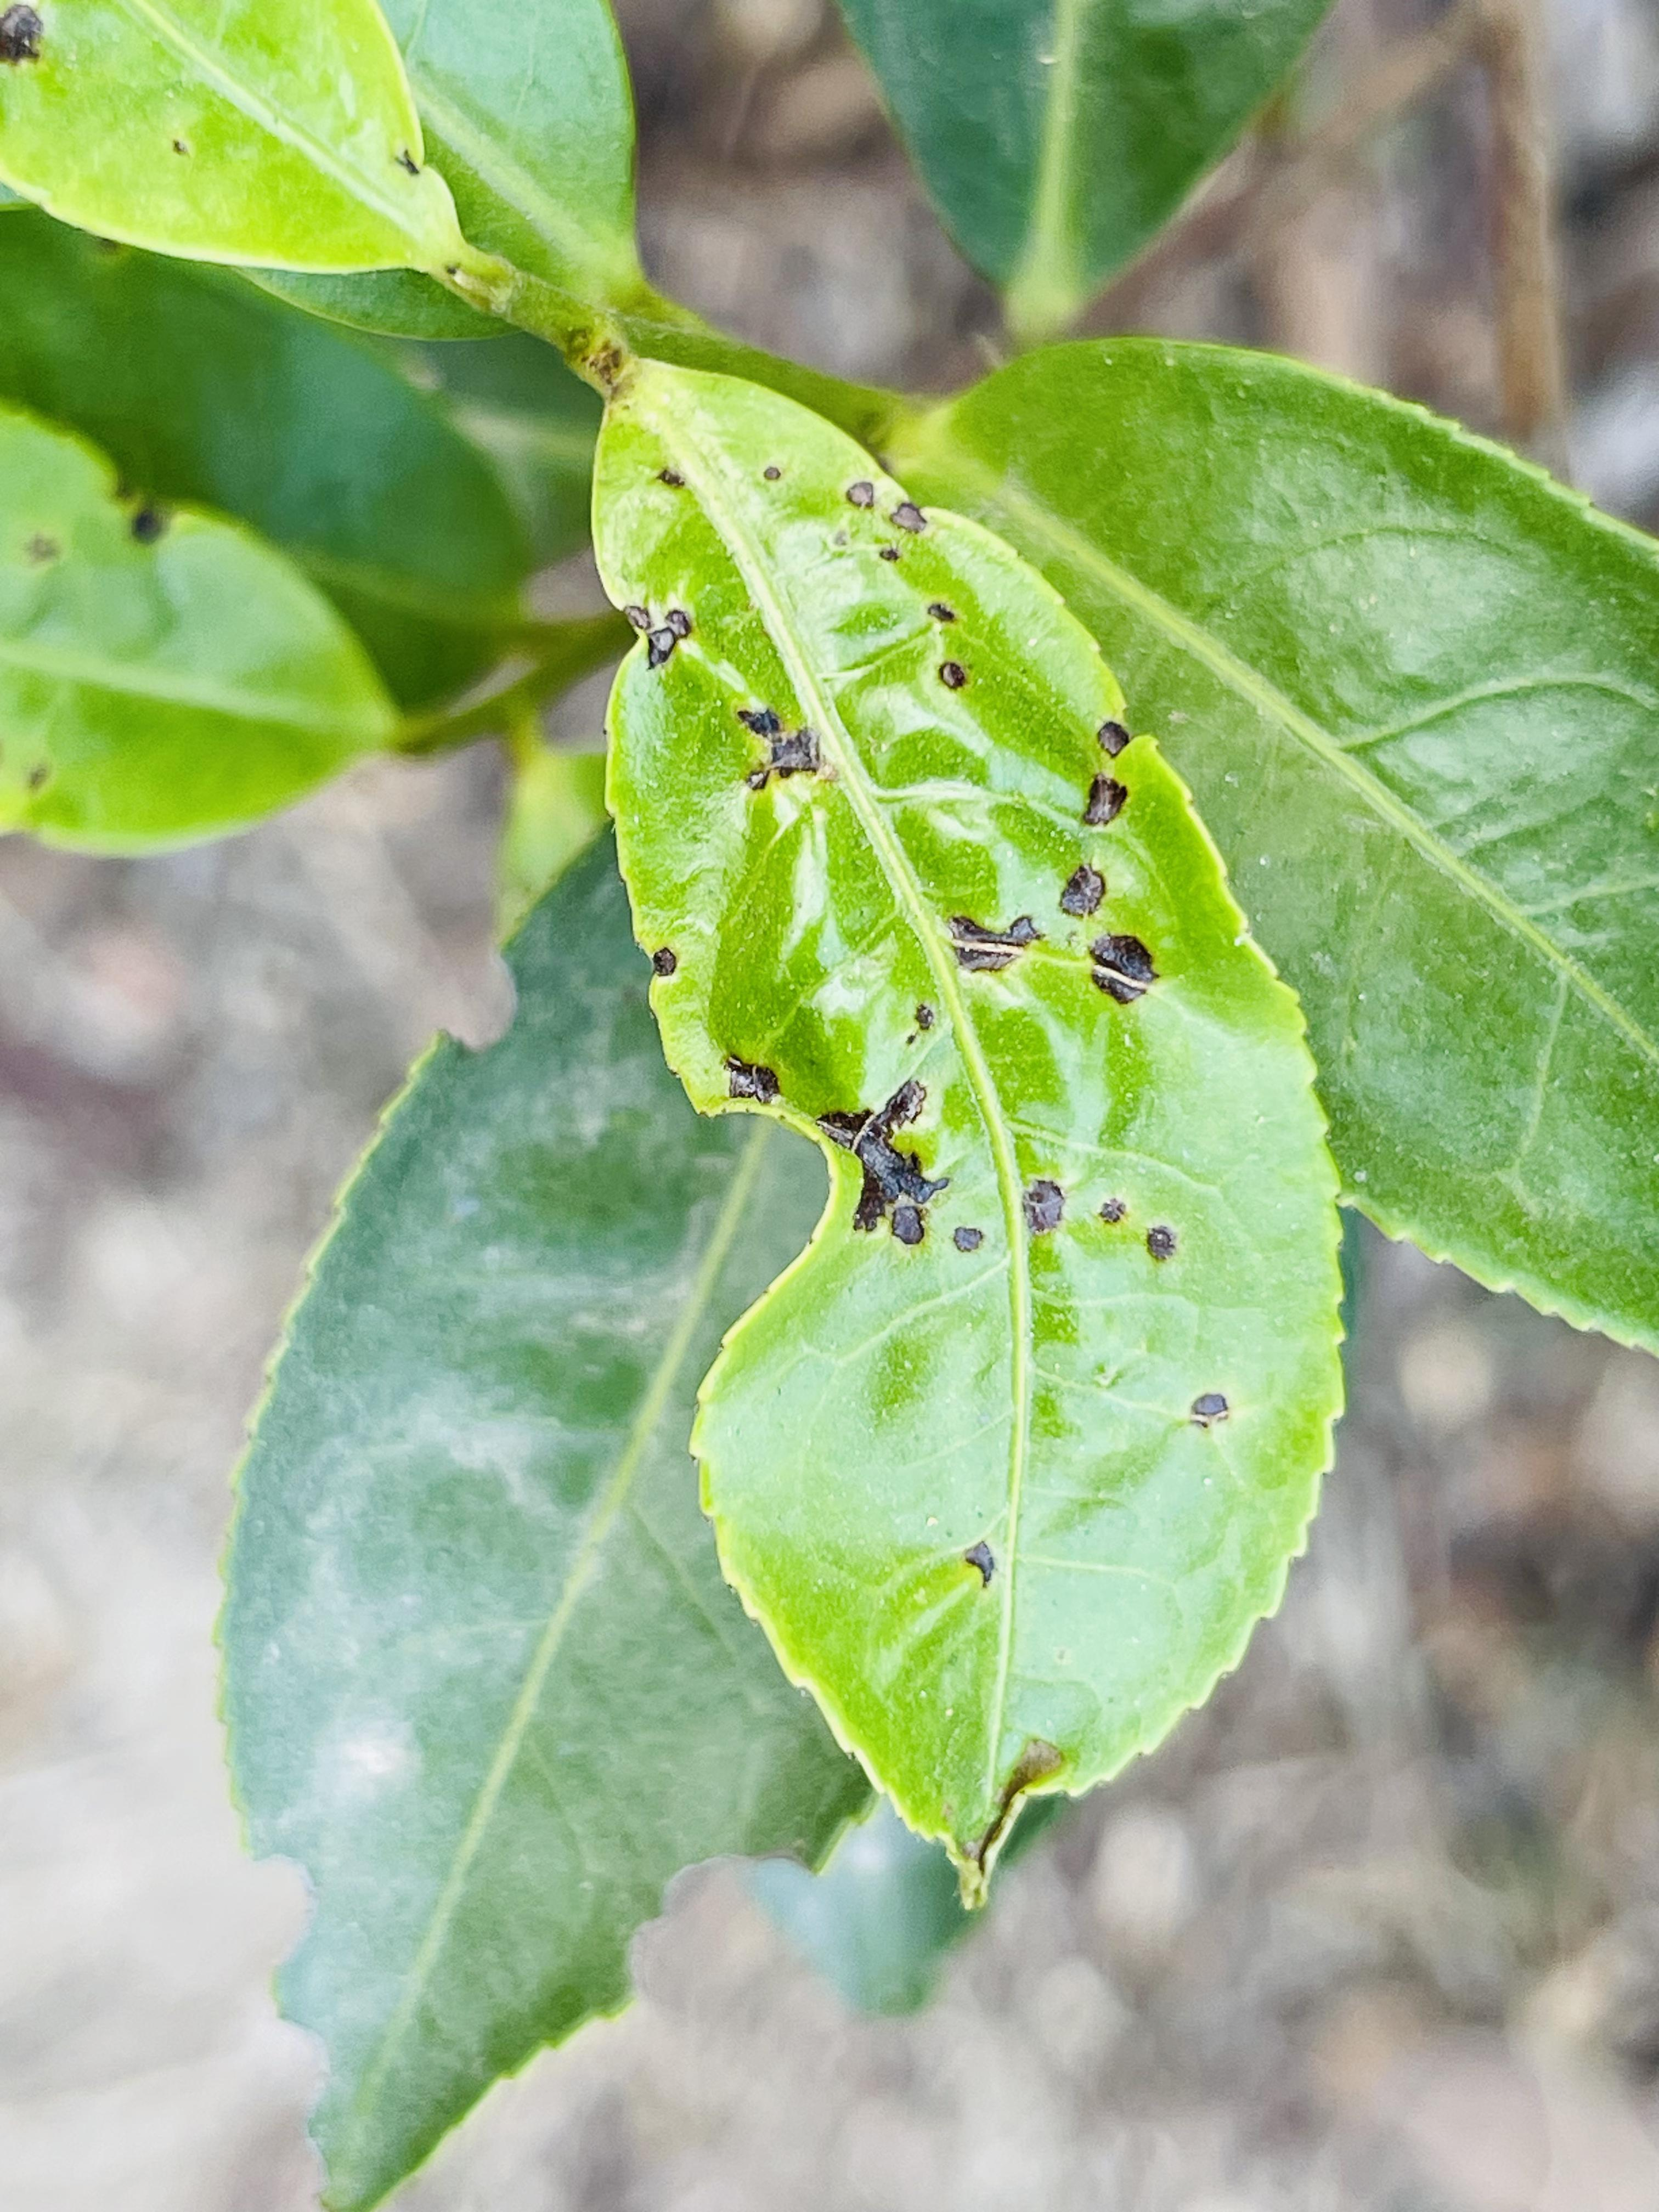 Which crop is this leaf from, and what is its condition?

tea, helopeltis
